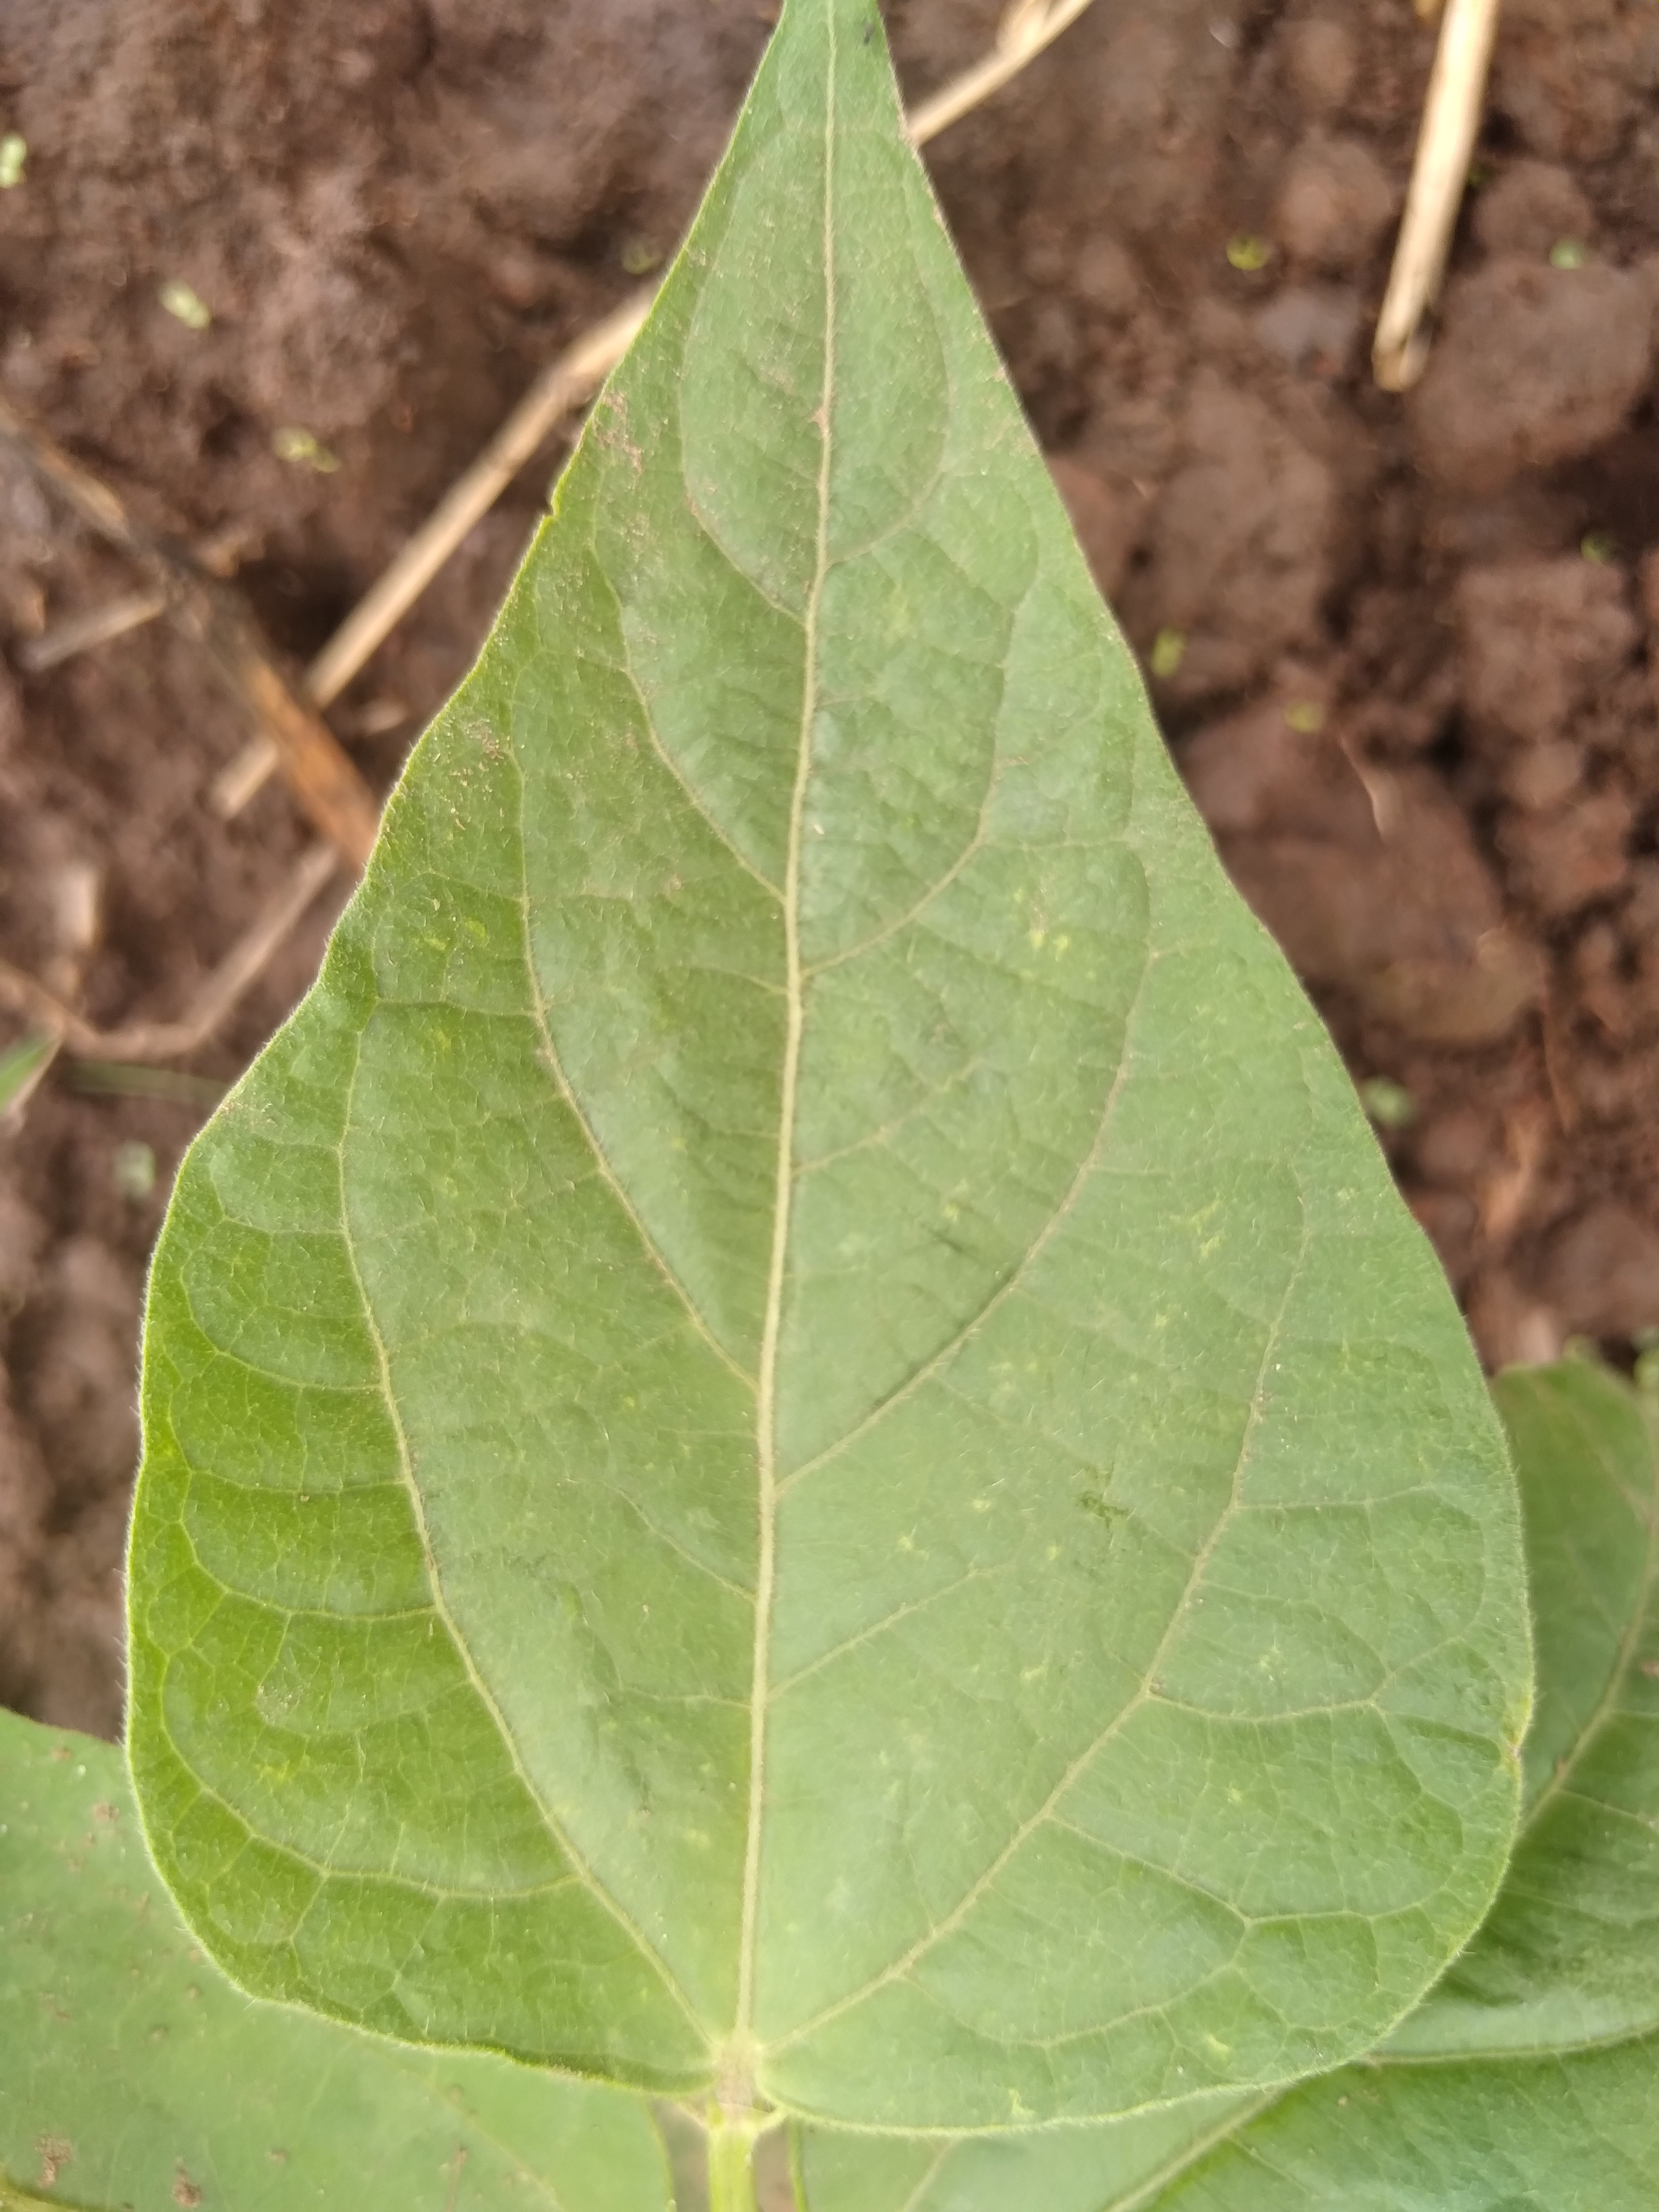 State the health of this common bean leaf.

healthy
